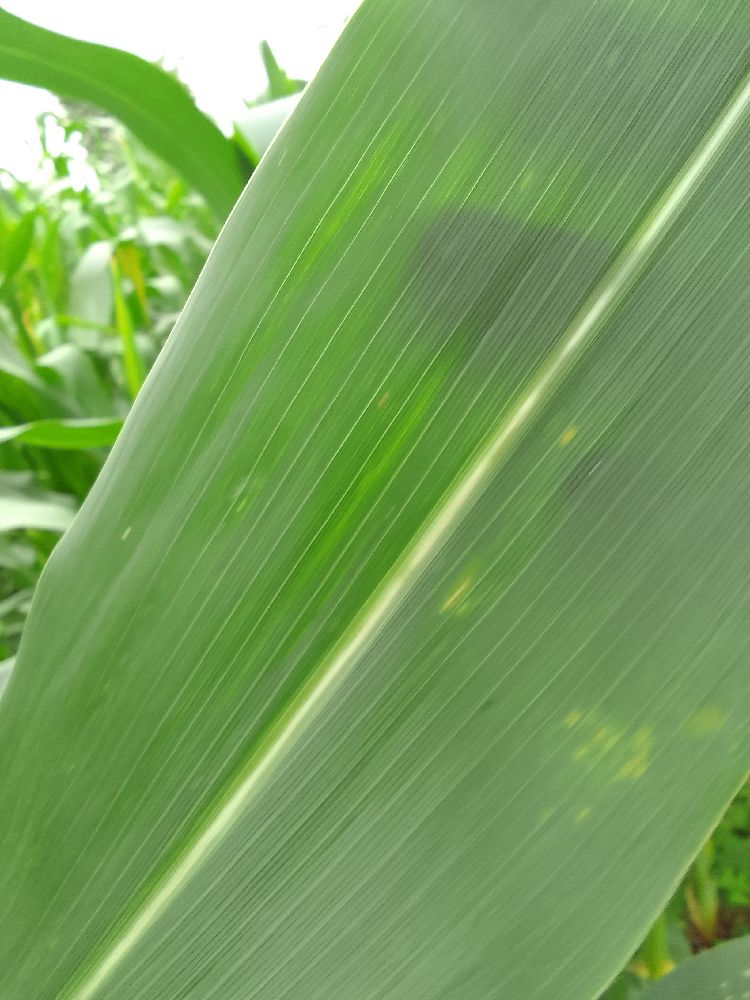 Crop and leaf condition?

maize, healthy
